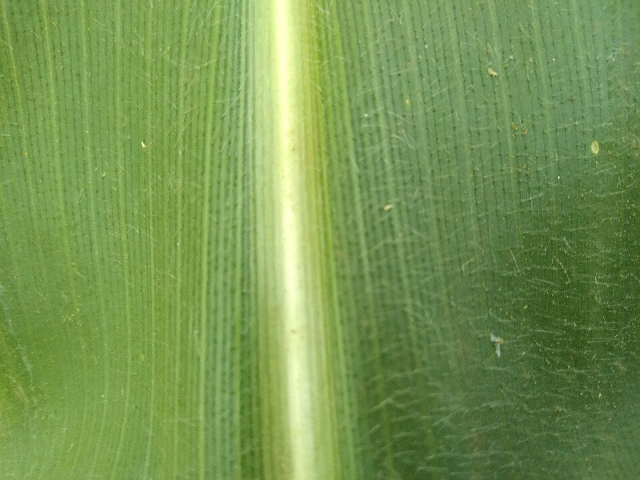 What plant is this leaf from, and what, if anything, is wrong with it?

maize, healthy
